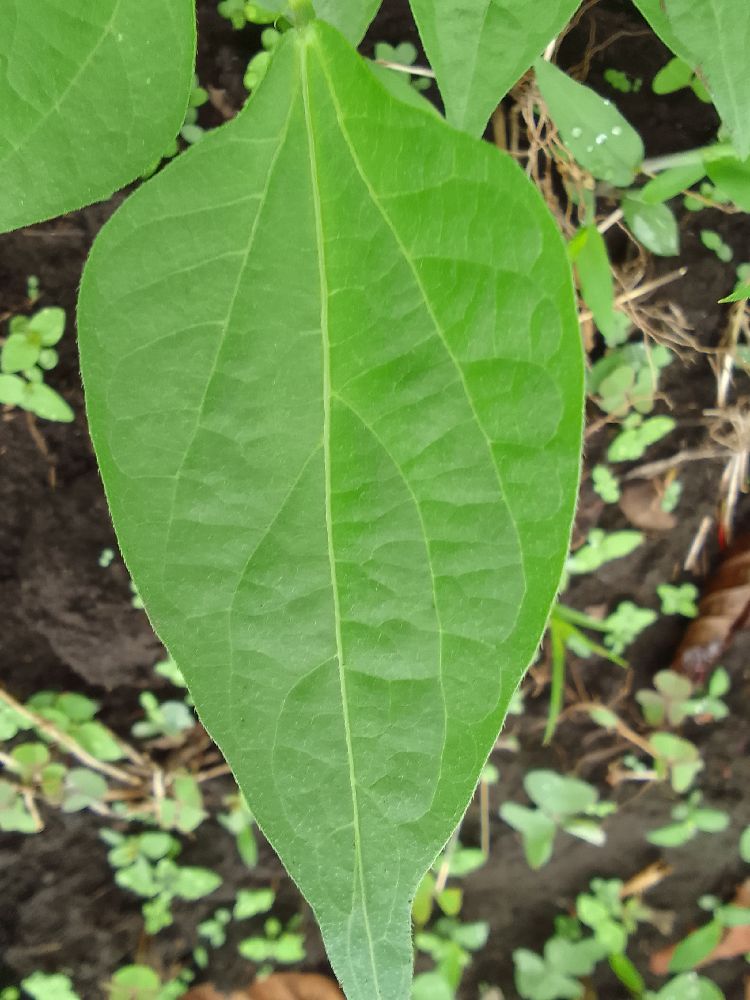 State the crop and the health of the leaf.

common bean, healthy
